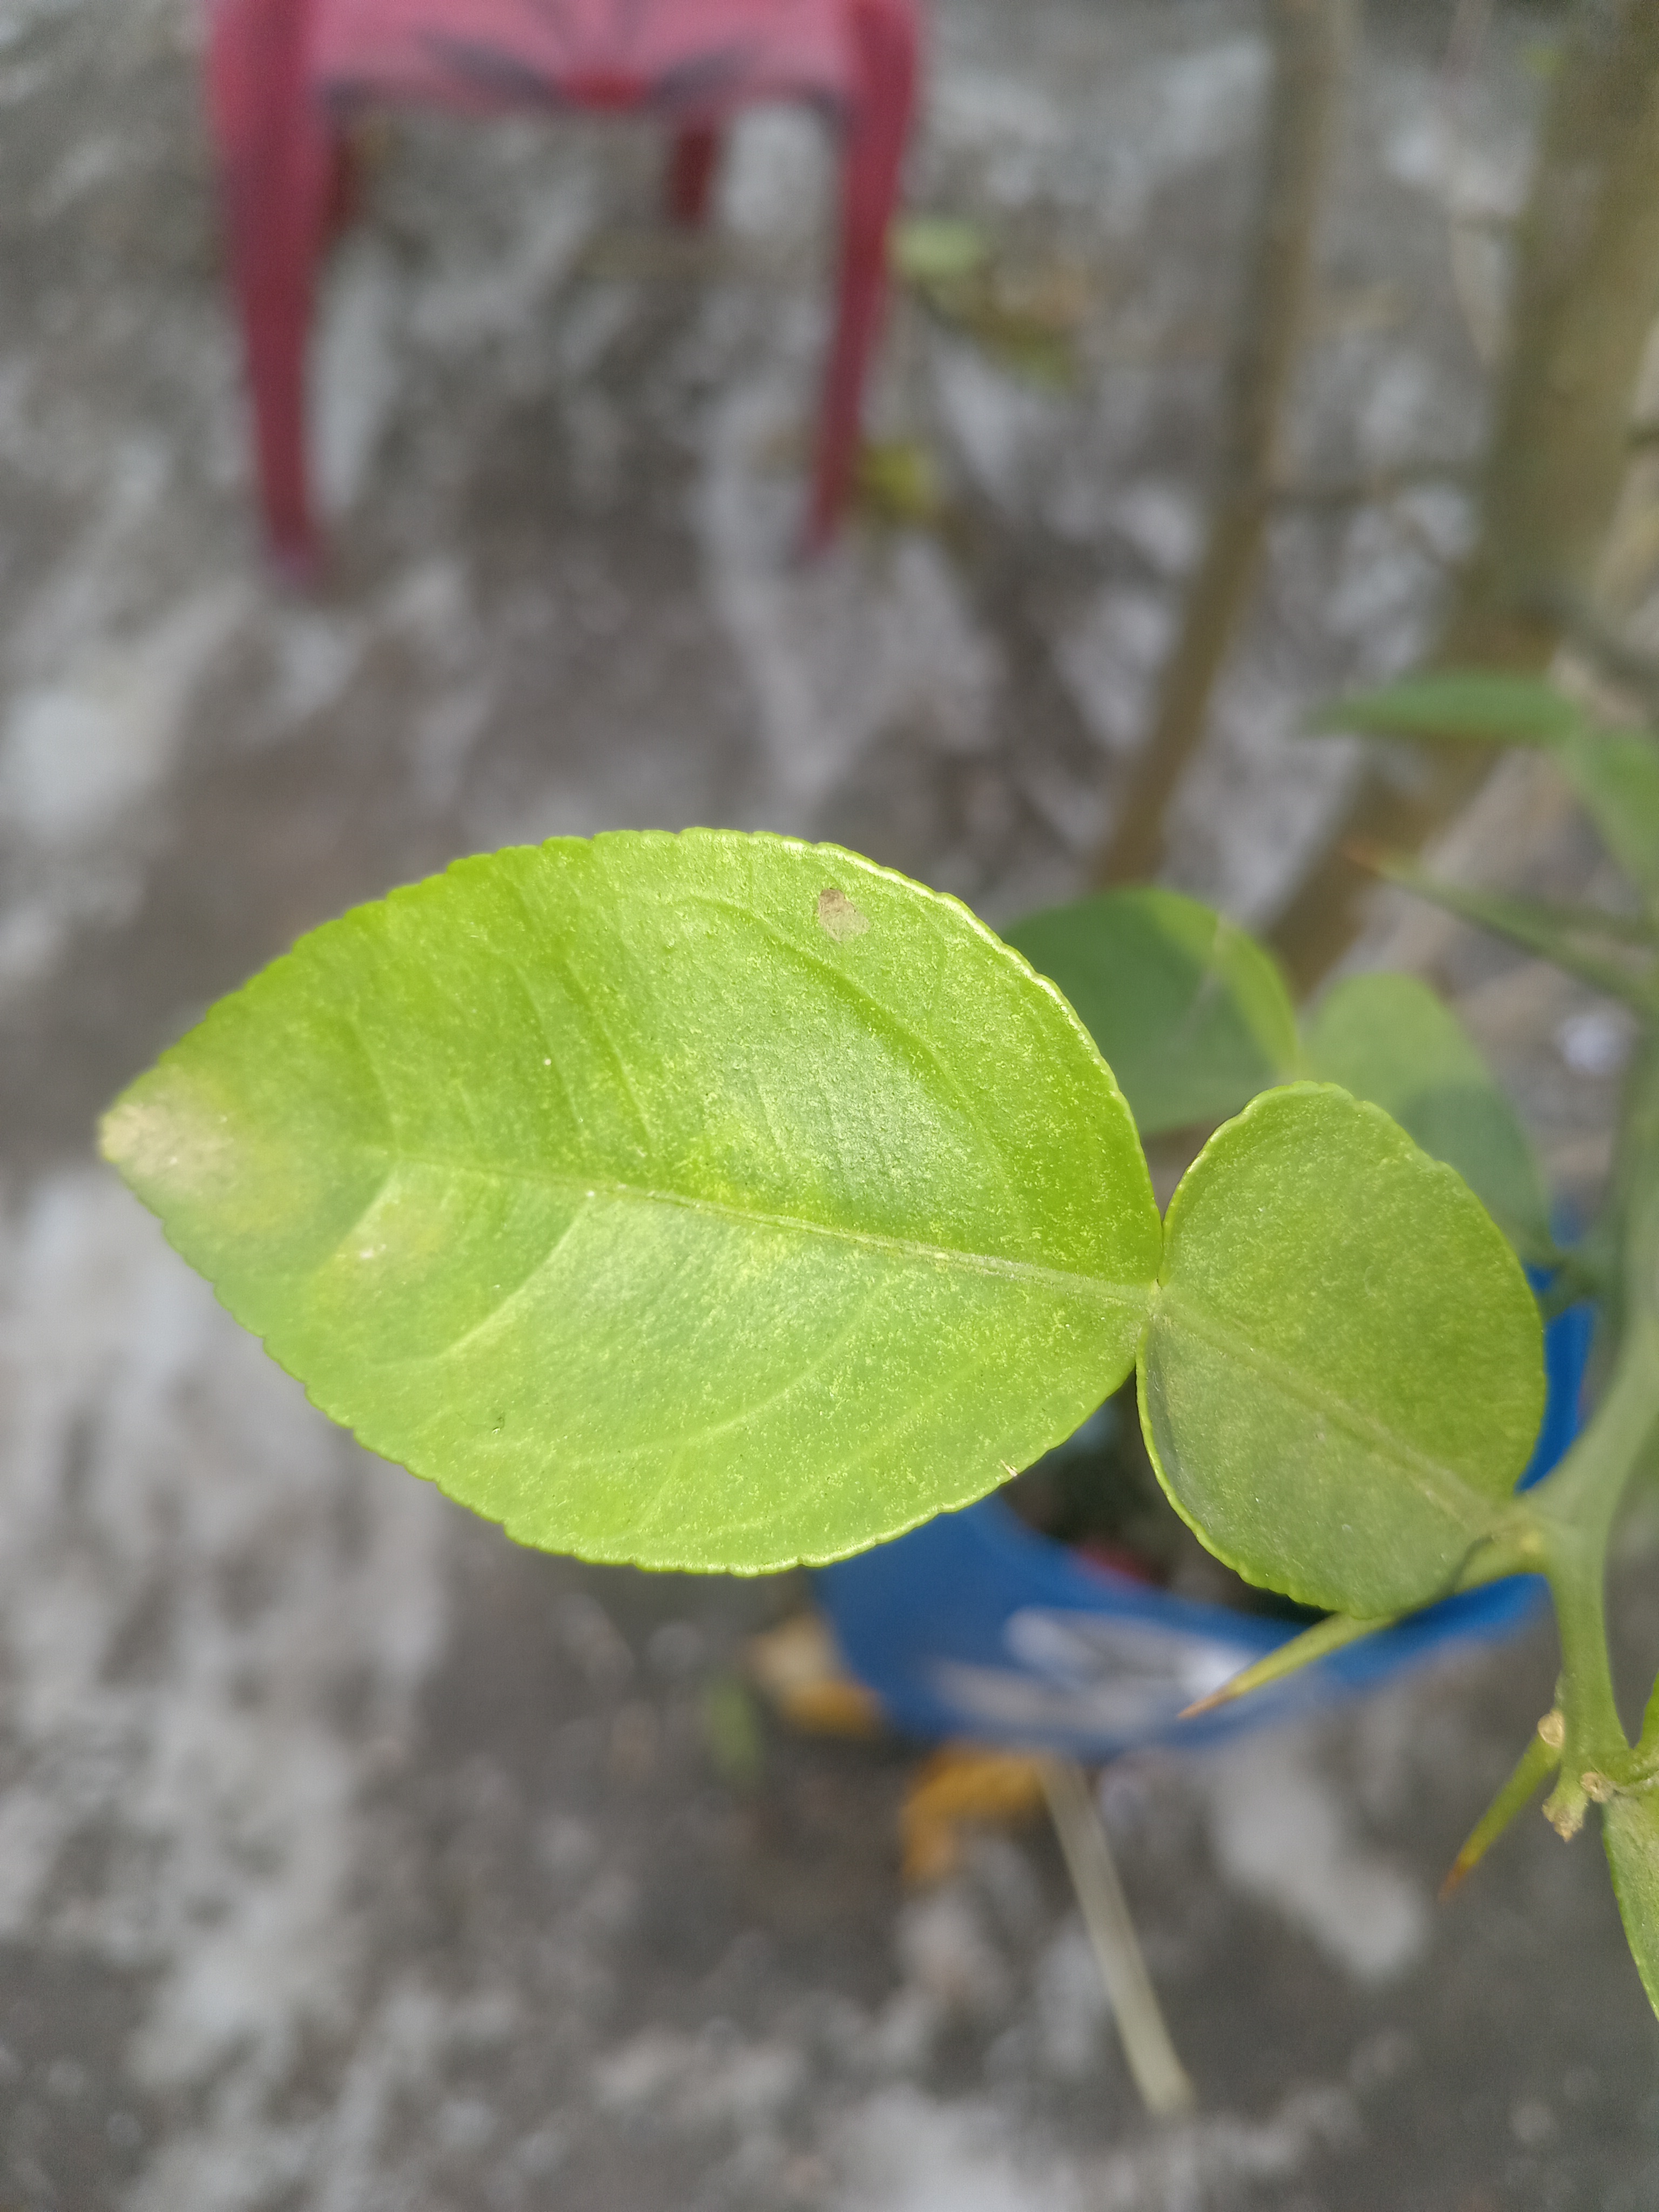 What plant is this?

lemon
